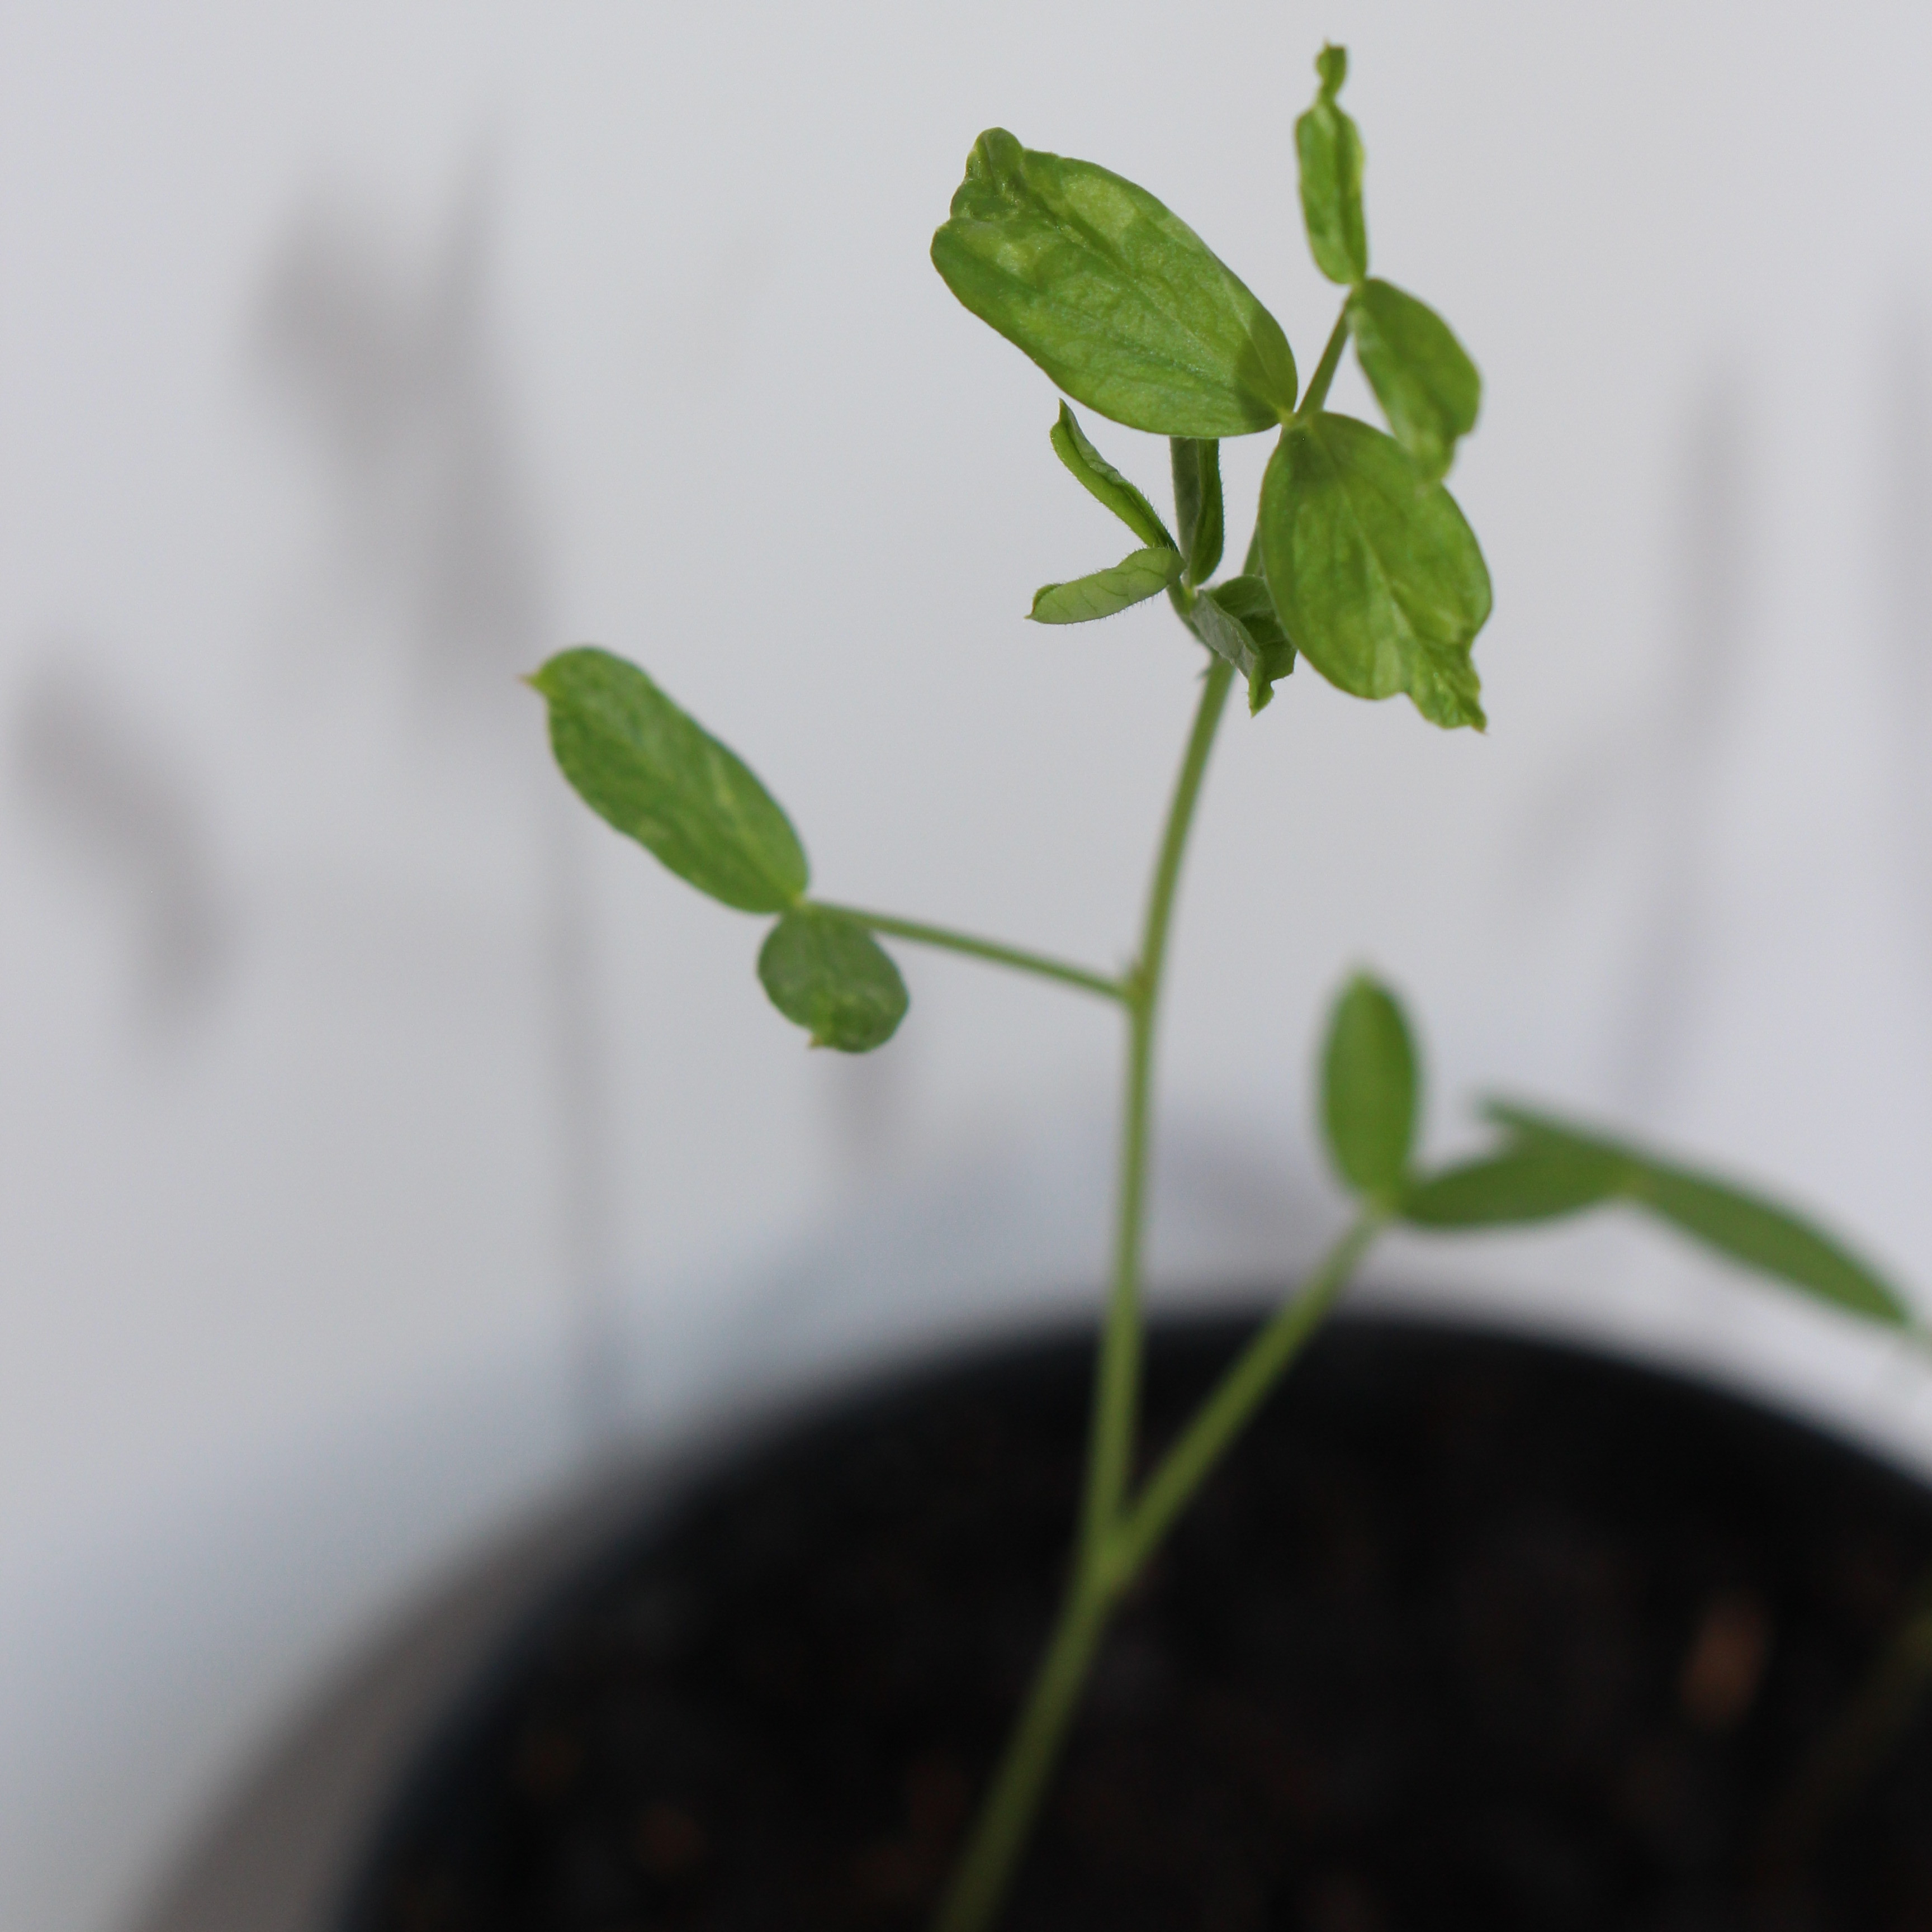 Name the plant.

Vicia sativa
